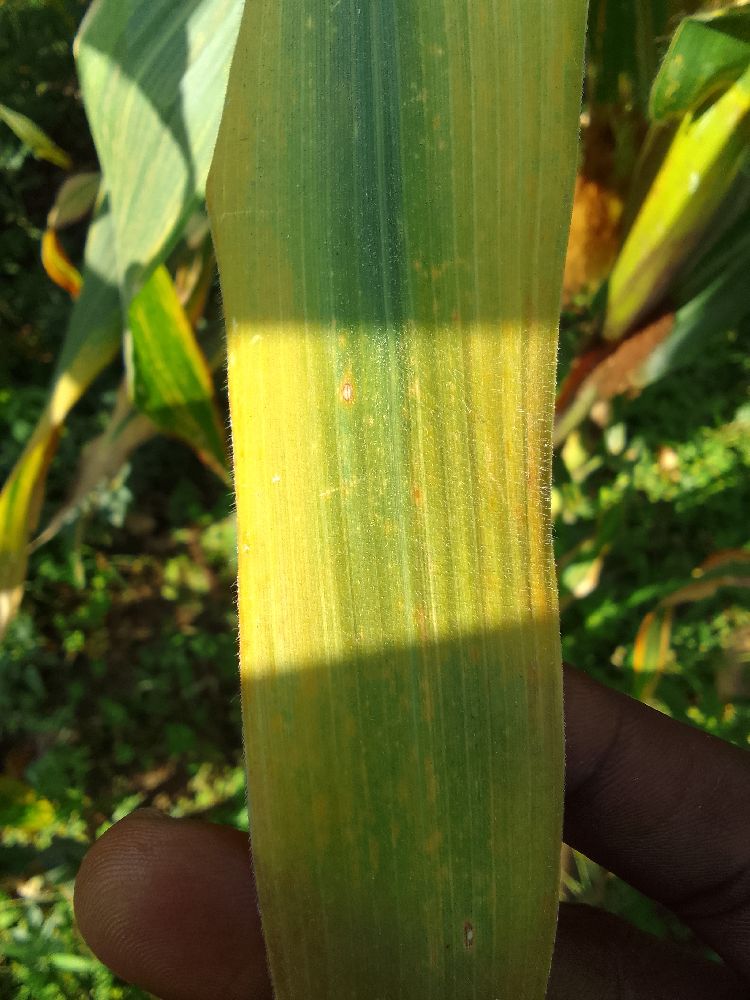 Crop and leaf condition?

maize, maize lethal necrosis
